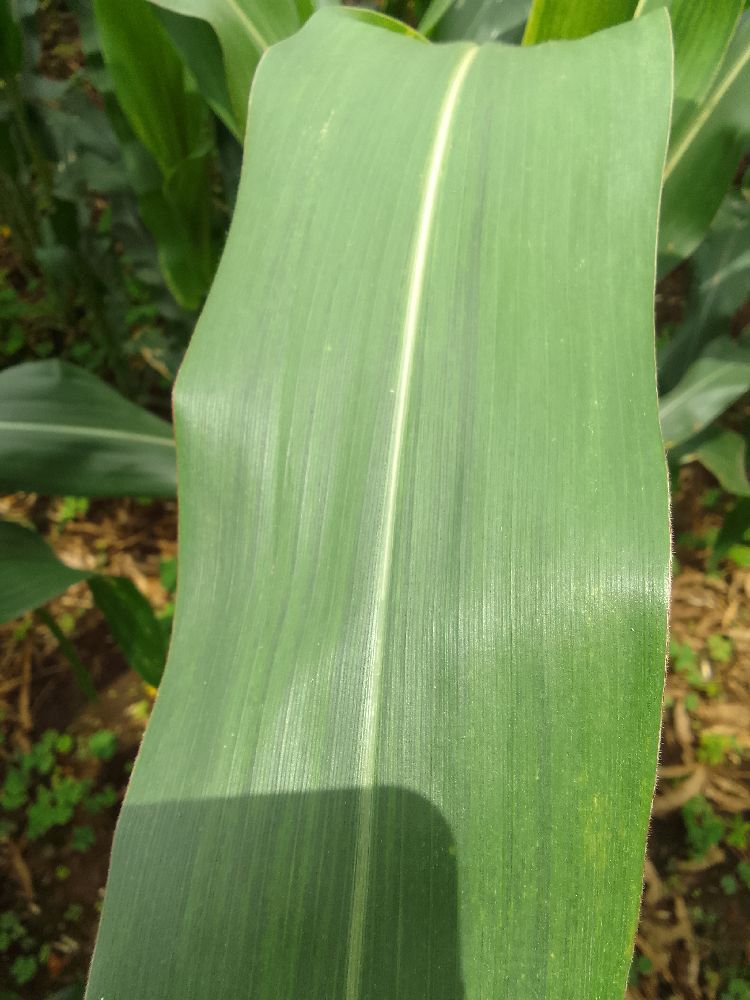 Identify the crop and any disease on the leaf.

maize, healthy
